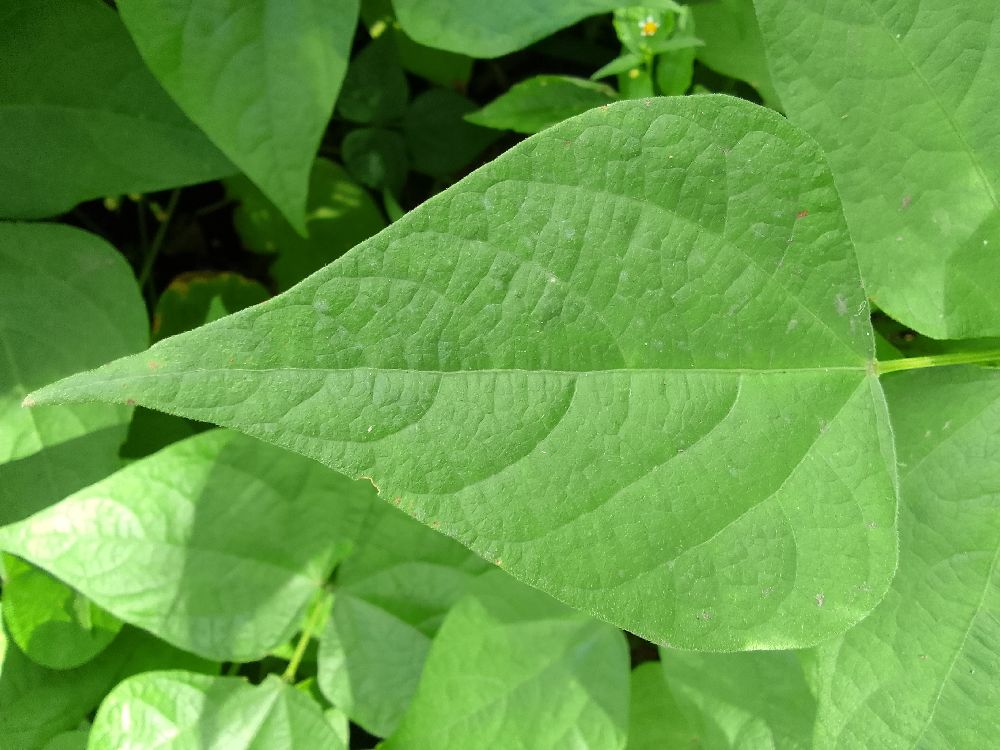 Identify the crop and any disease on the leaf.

common bean, healthy
